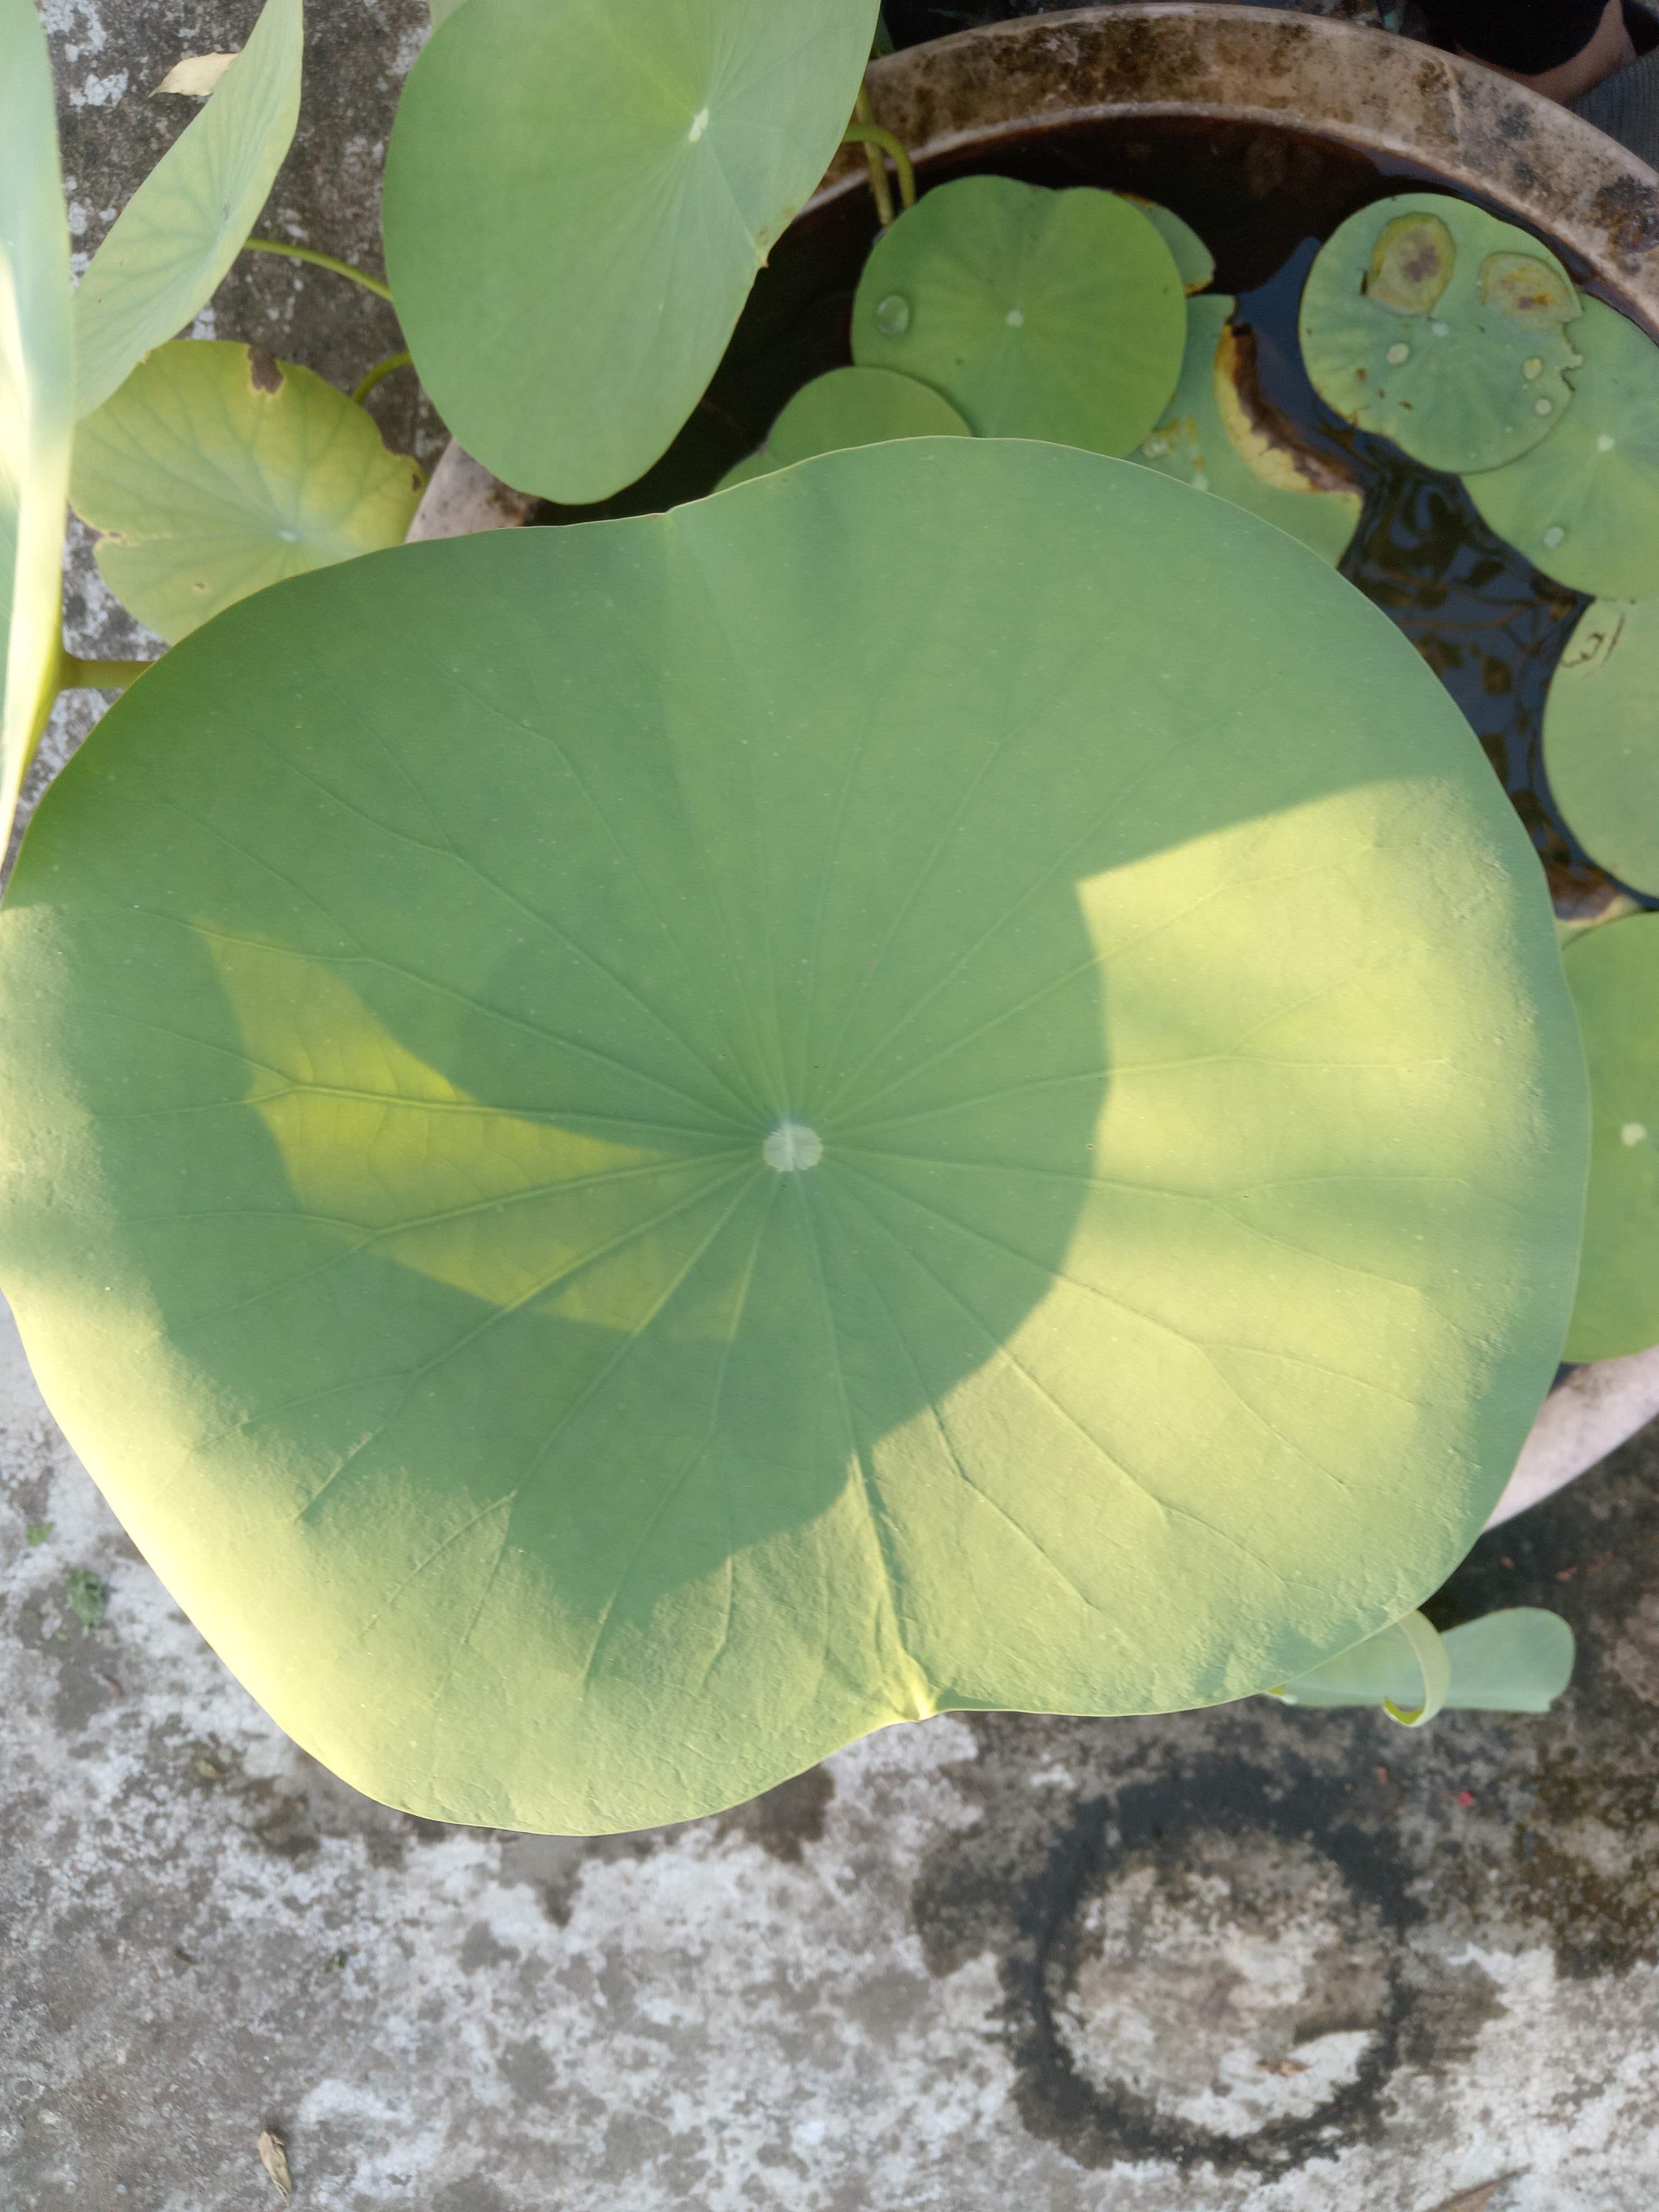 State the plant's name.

lotus
